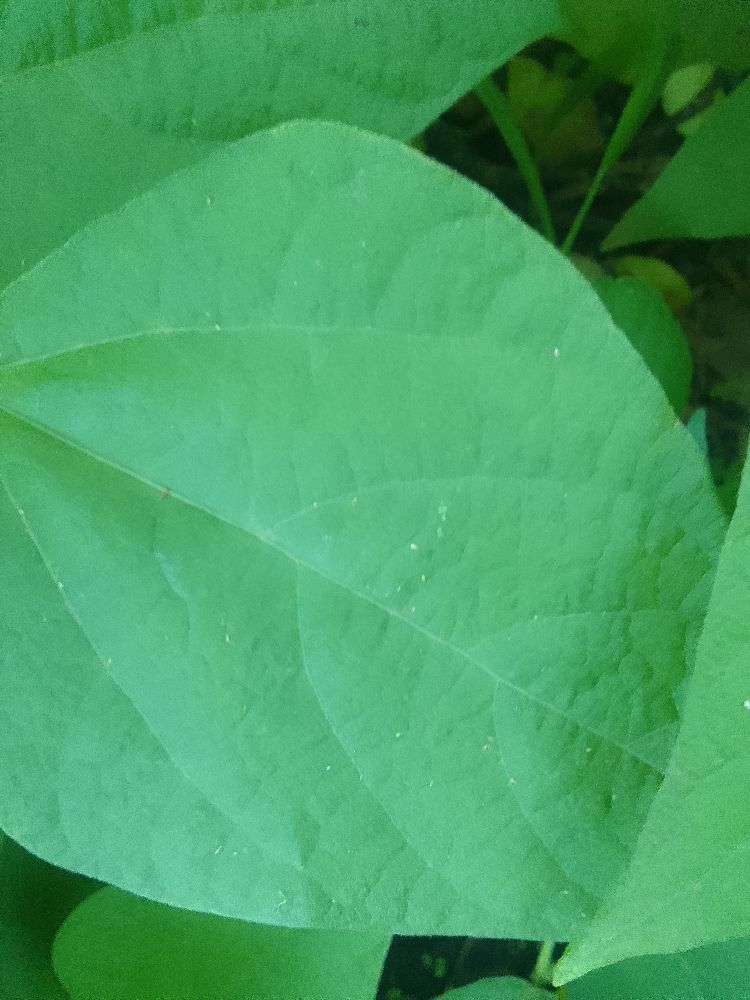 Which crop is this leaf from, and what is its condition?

common bean, healthy
